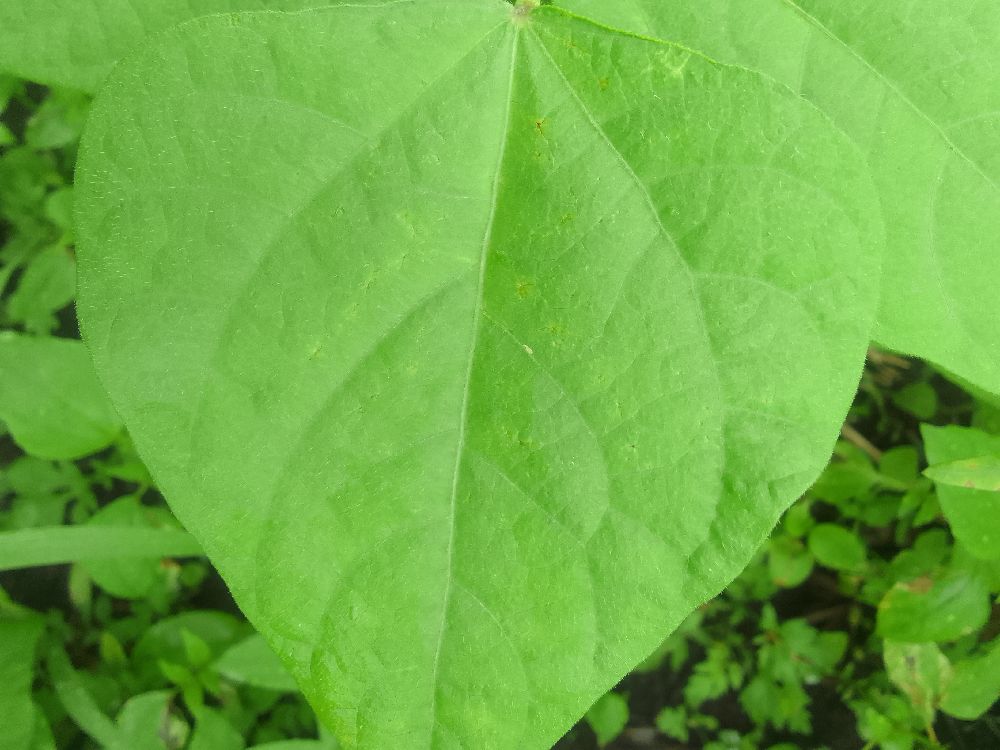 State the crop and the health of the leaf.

common bean, healthy
